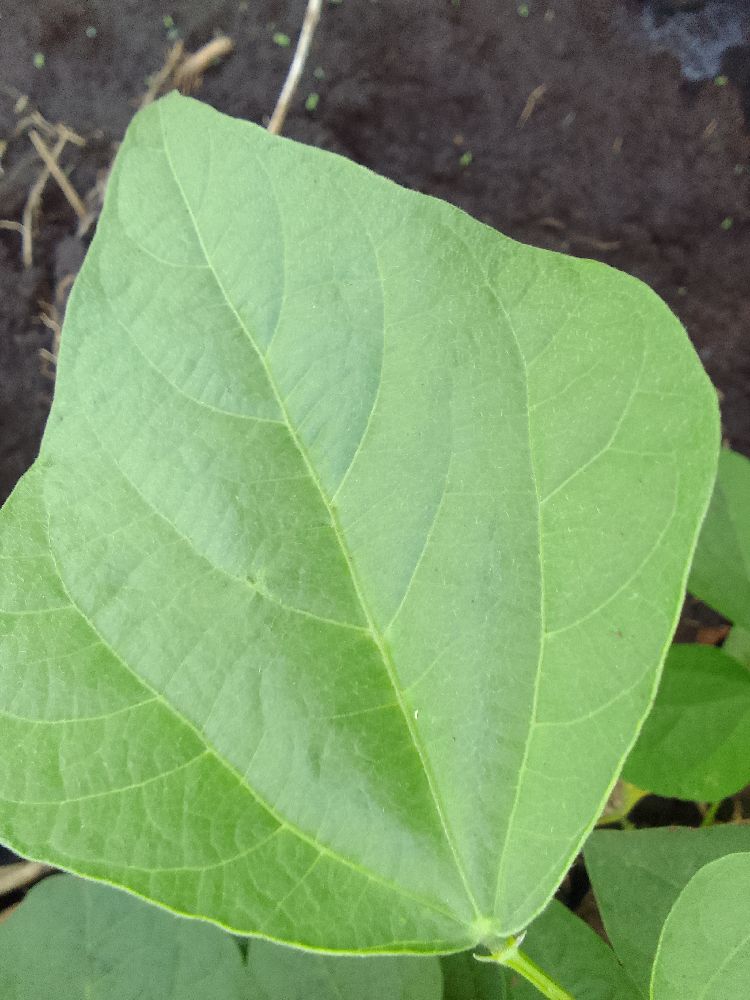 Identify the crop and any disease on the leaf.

common bean, healthy
